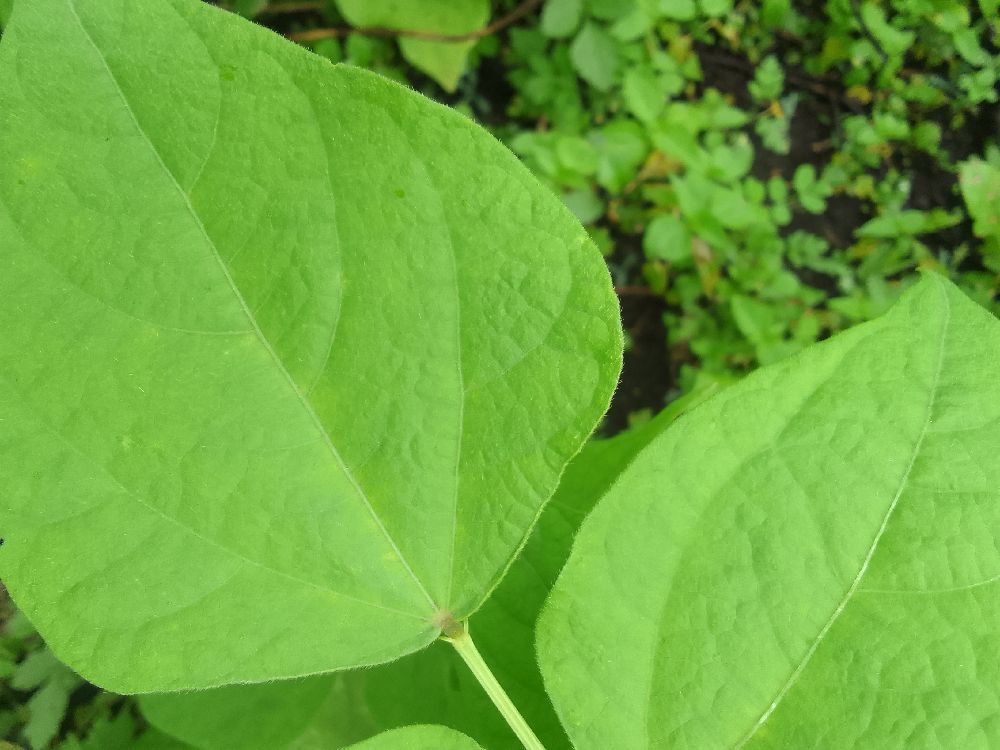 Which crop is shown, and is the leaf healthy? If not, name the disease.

common bean, healthy
